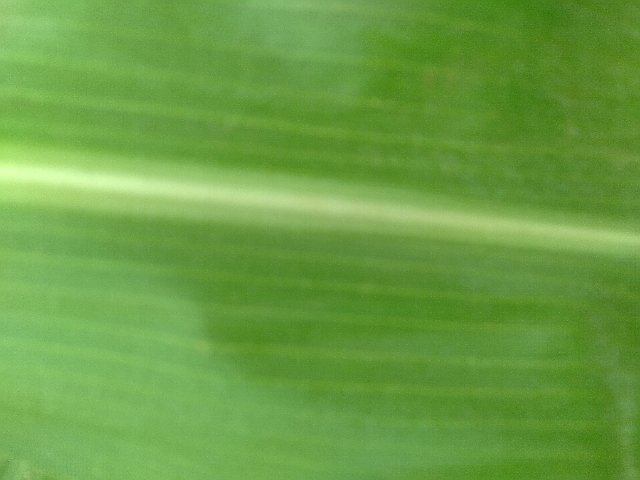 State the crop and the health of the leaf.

maize, healthy
